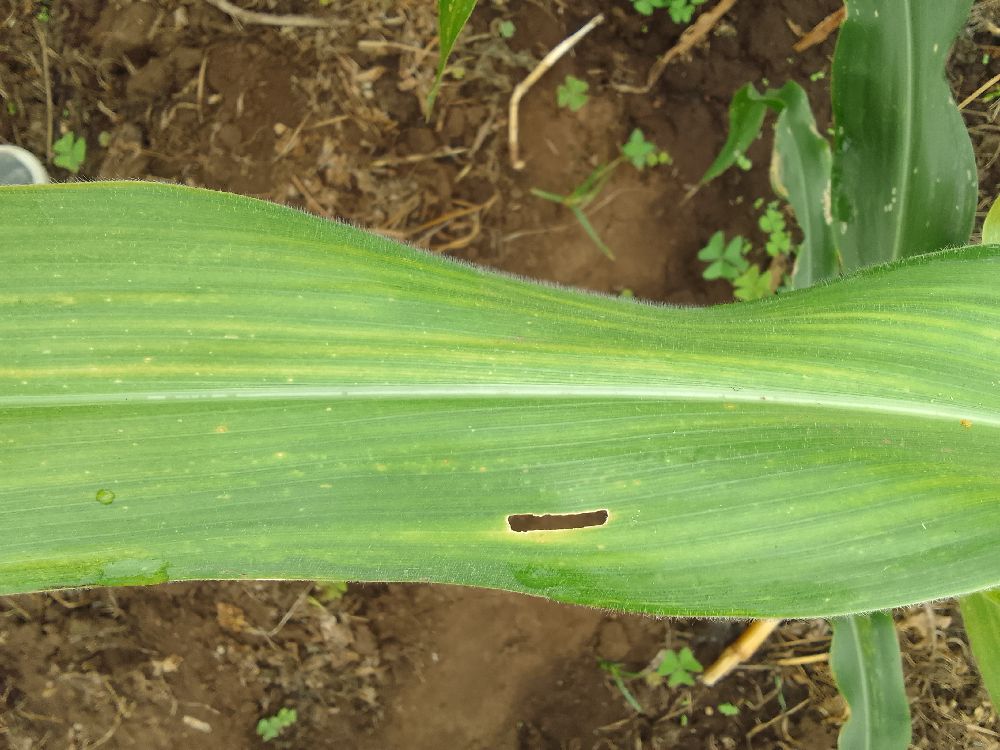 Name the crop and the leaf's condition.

maize, maize lethal necrosis
